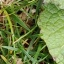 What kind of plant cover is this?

structured weed
